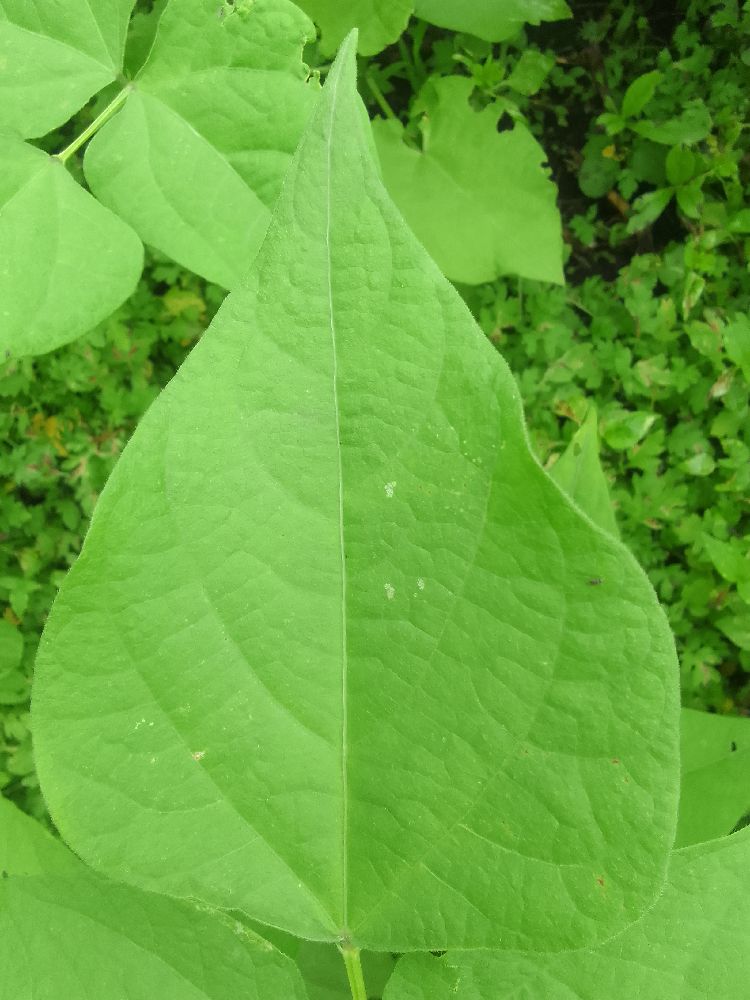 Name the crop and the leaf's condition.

common bean, healthy
